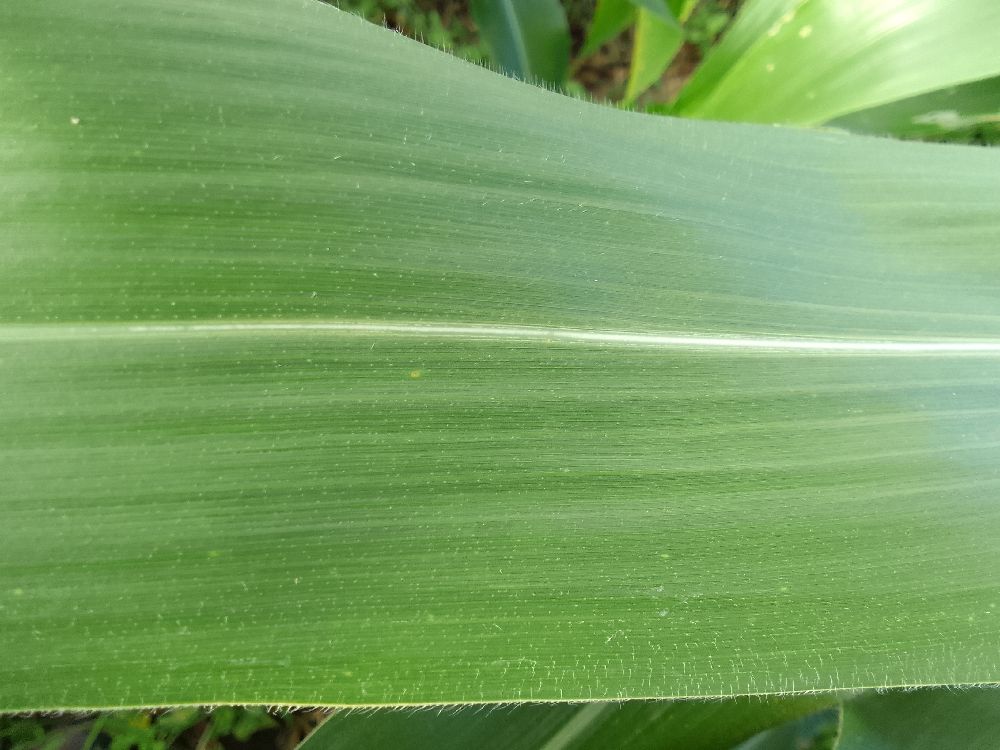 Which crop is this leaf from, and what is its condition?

maize, healthy
